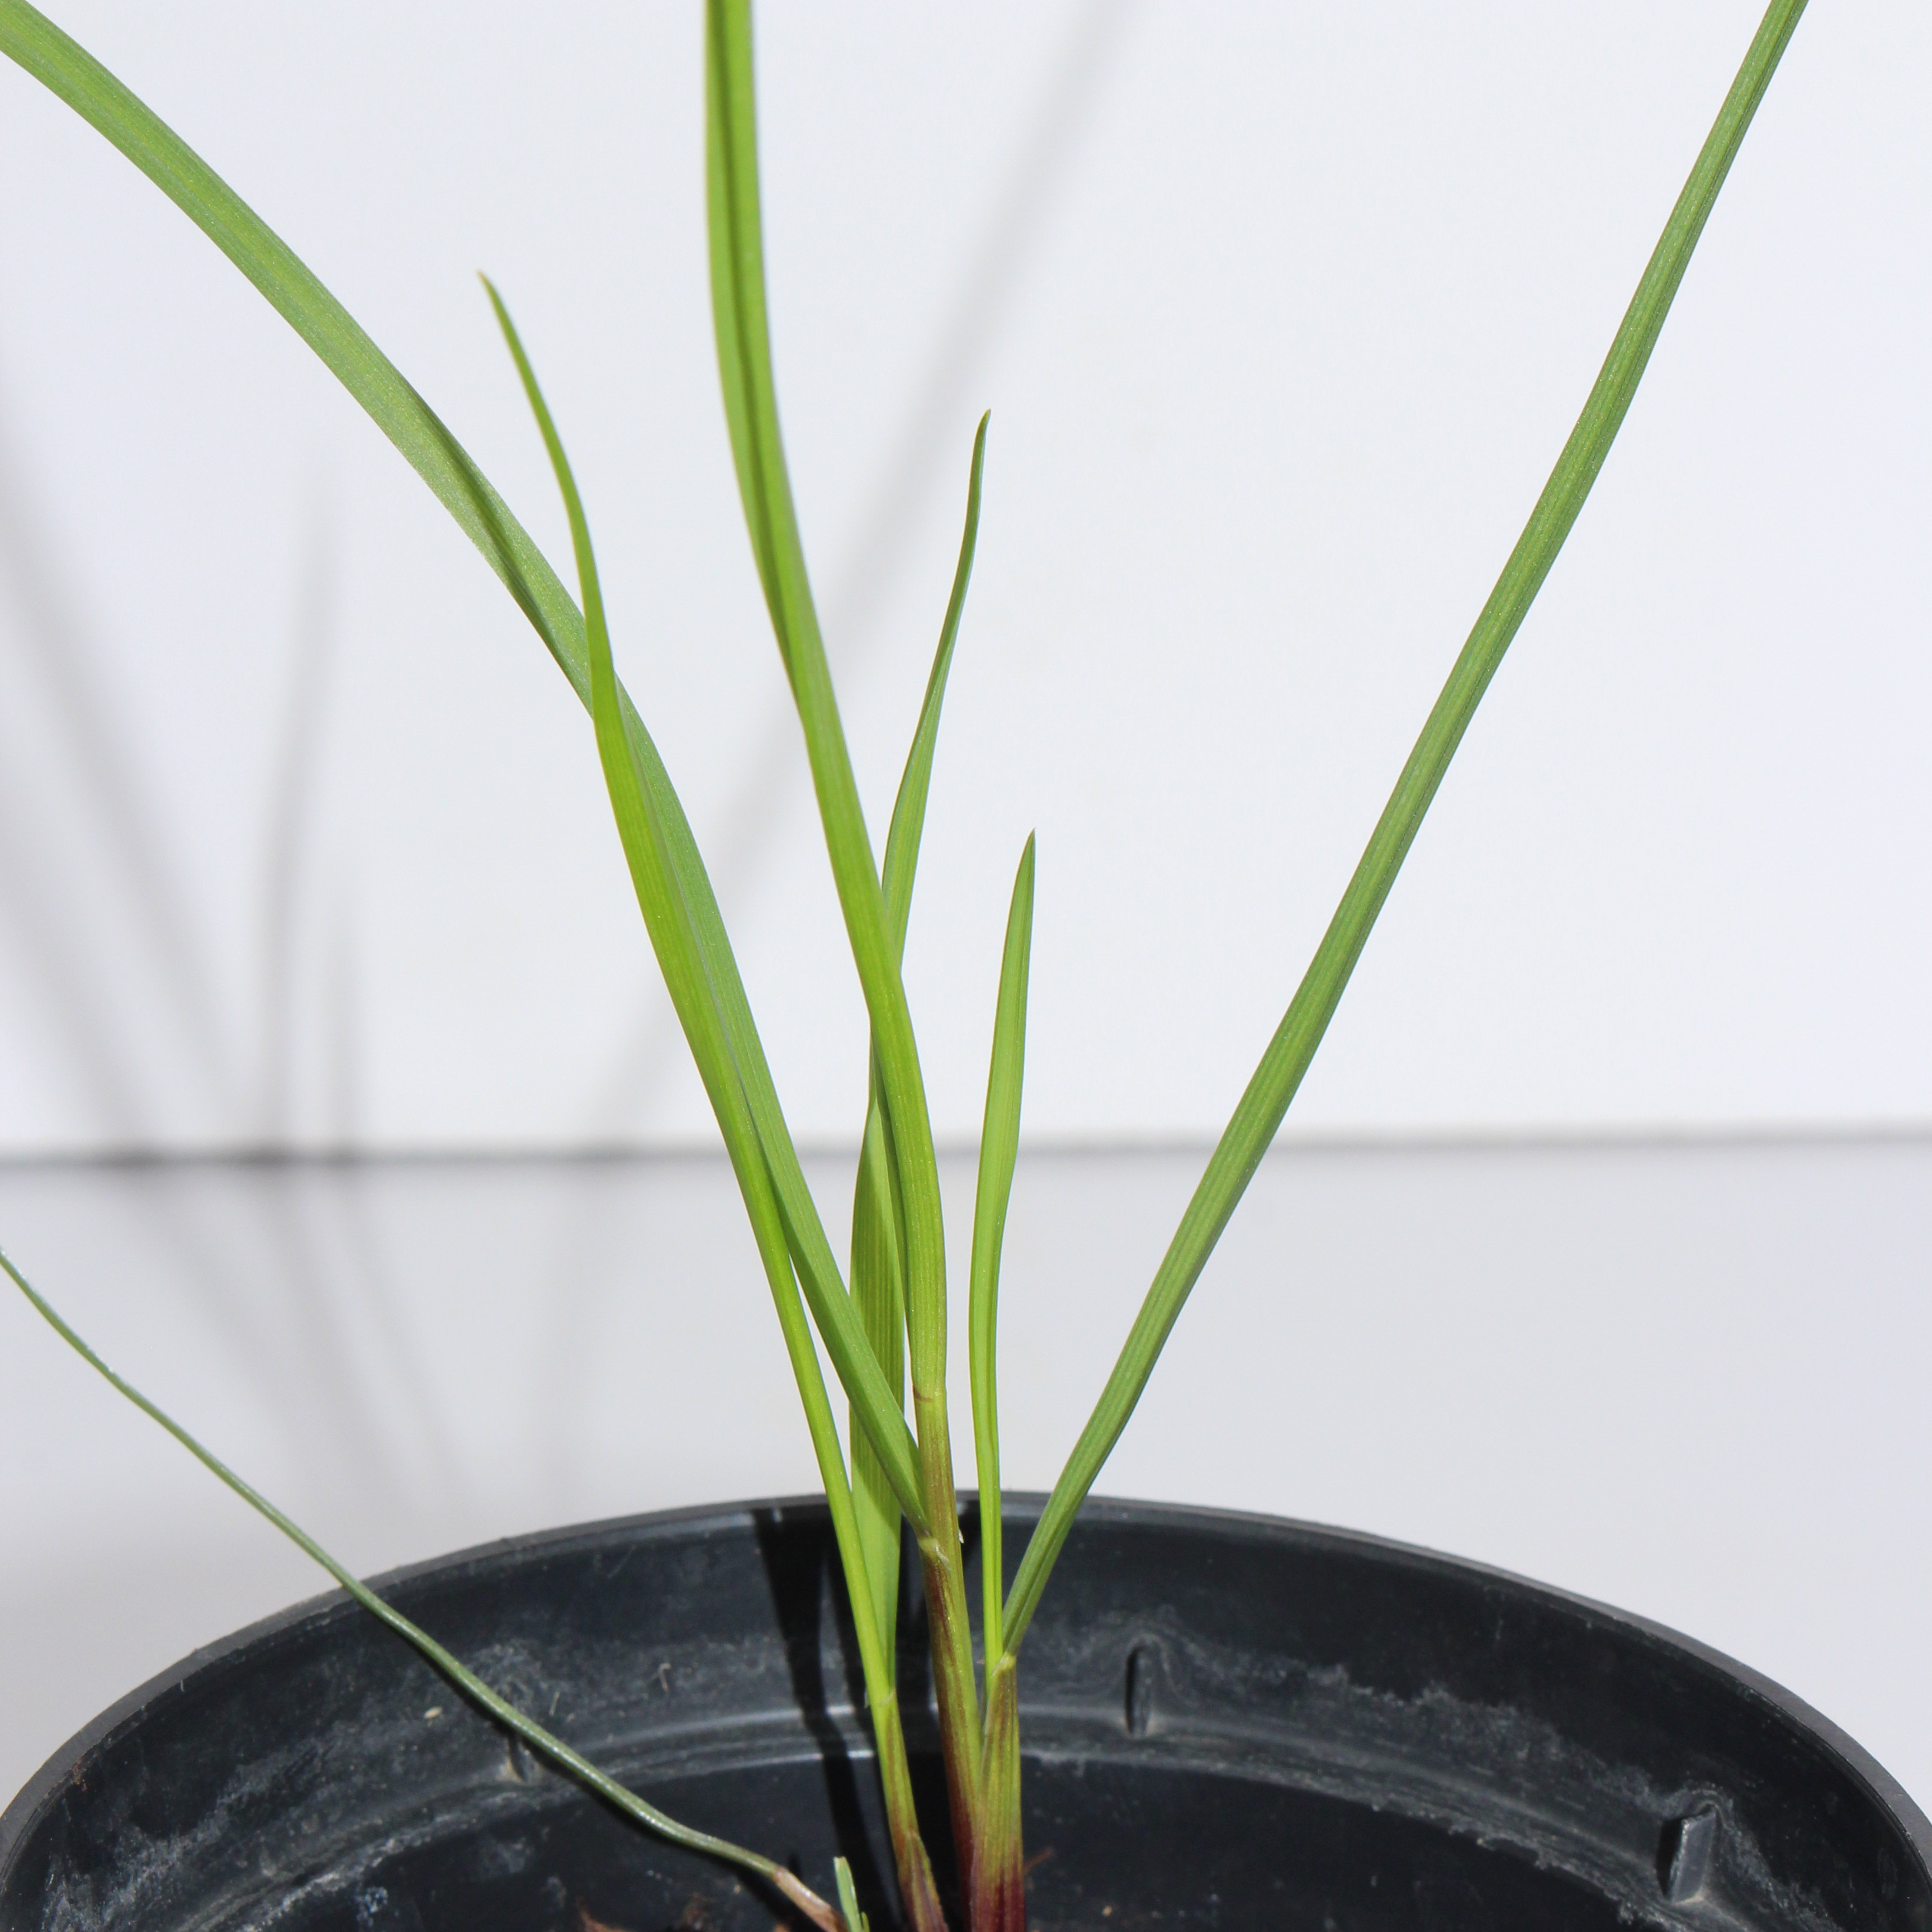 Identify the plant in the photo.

Lolium multiflorum
